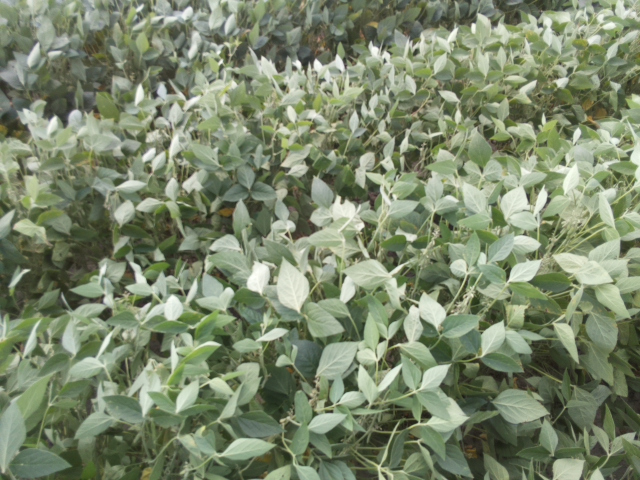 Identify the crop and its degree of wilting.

soybean, leaflets folding inward at secondary pulvinus with no turgor loss in leaflets or petioles
